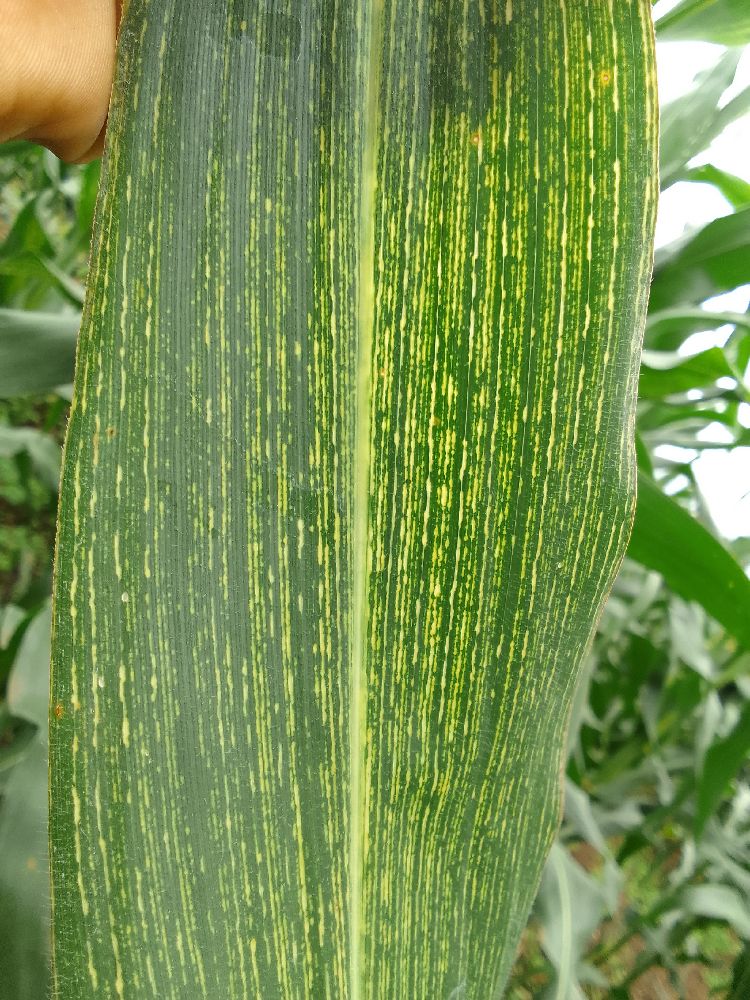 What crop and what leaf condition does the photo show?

maize, maize streak virus
